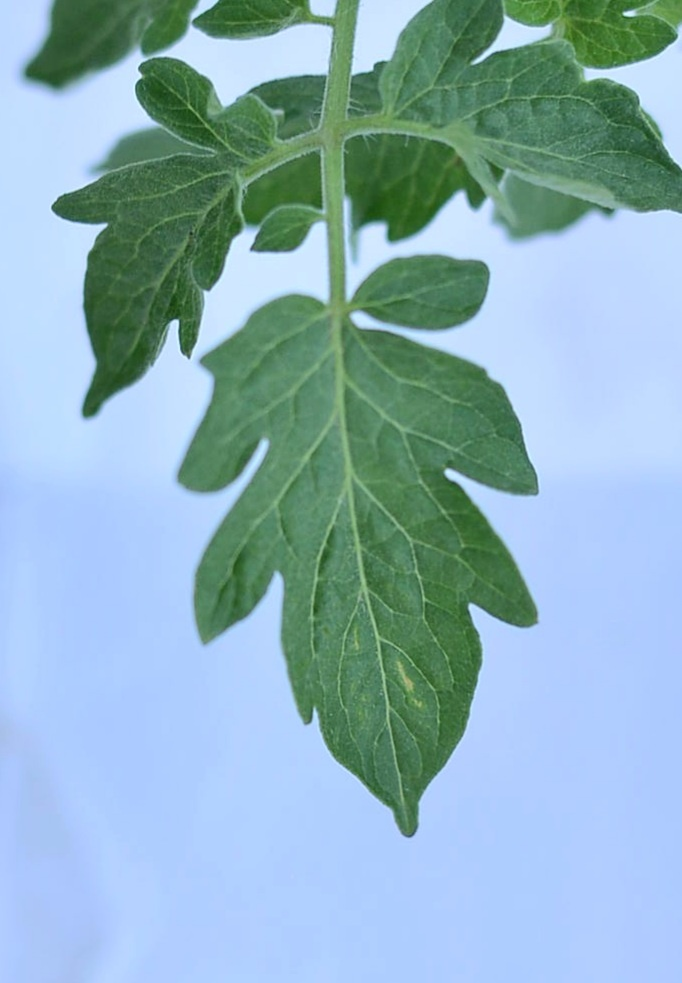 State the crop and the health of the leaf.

tomato, healthy
